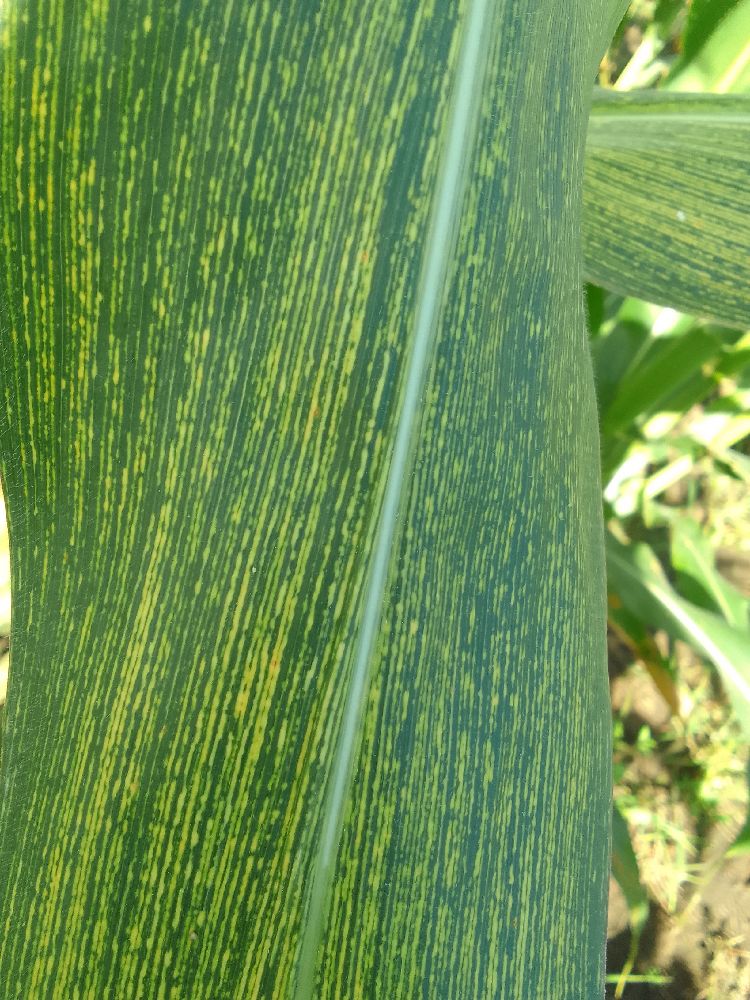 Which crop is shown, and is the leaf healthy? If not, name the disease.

maize, maize streak virus
